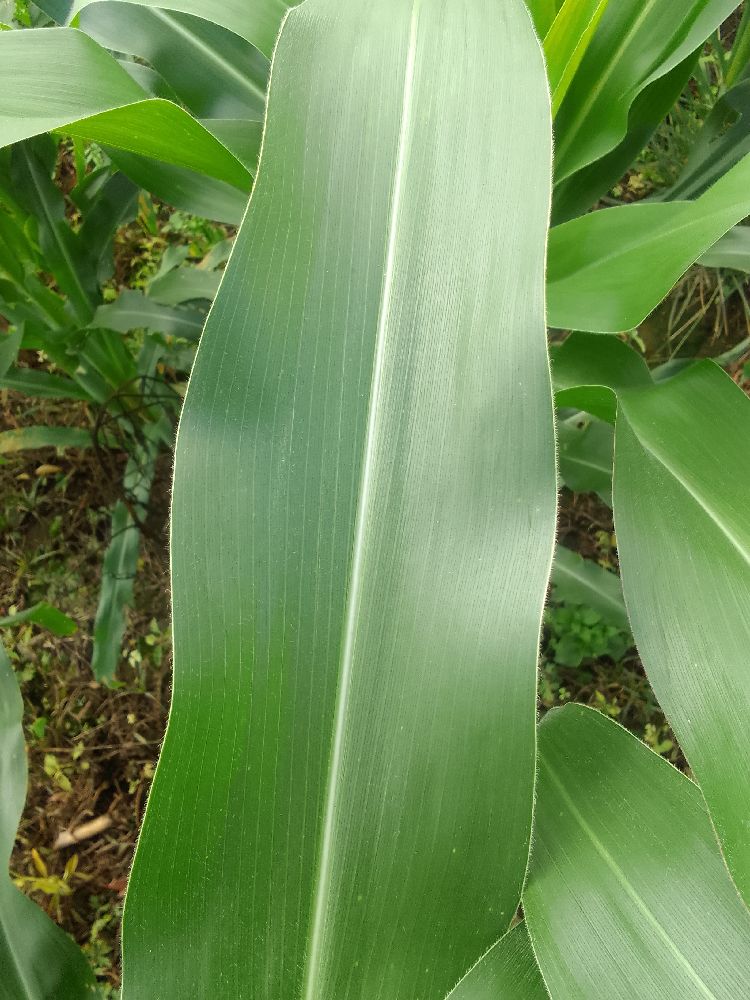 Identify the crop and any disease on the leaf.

maize, healthy
